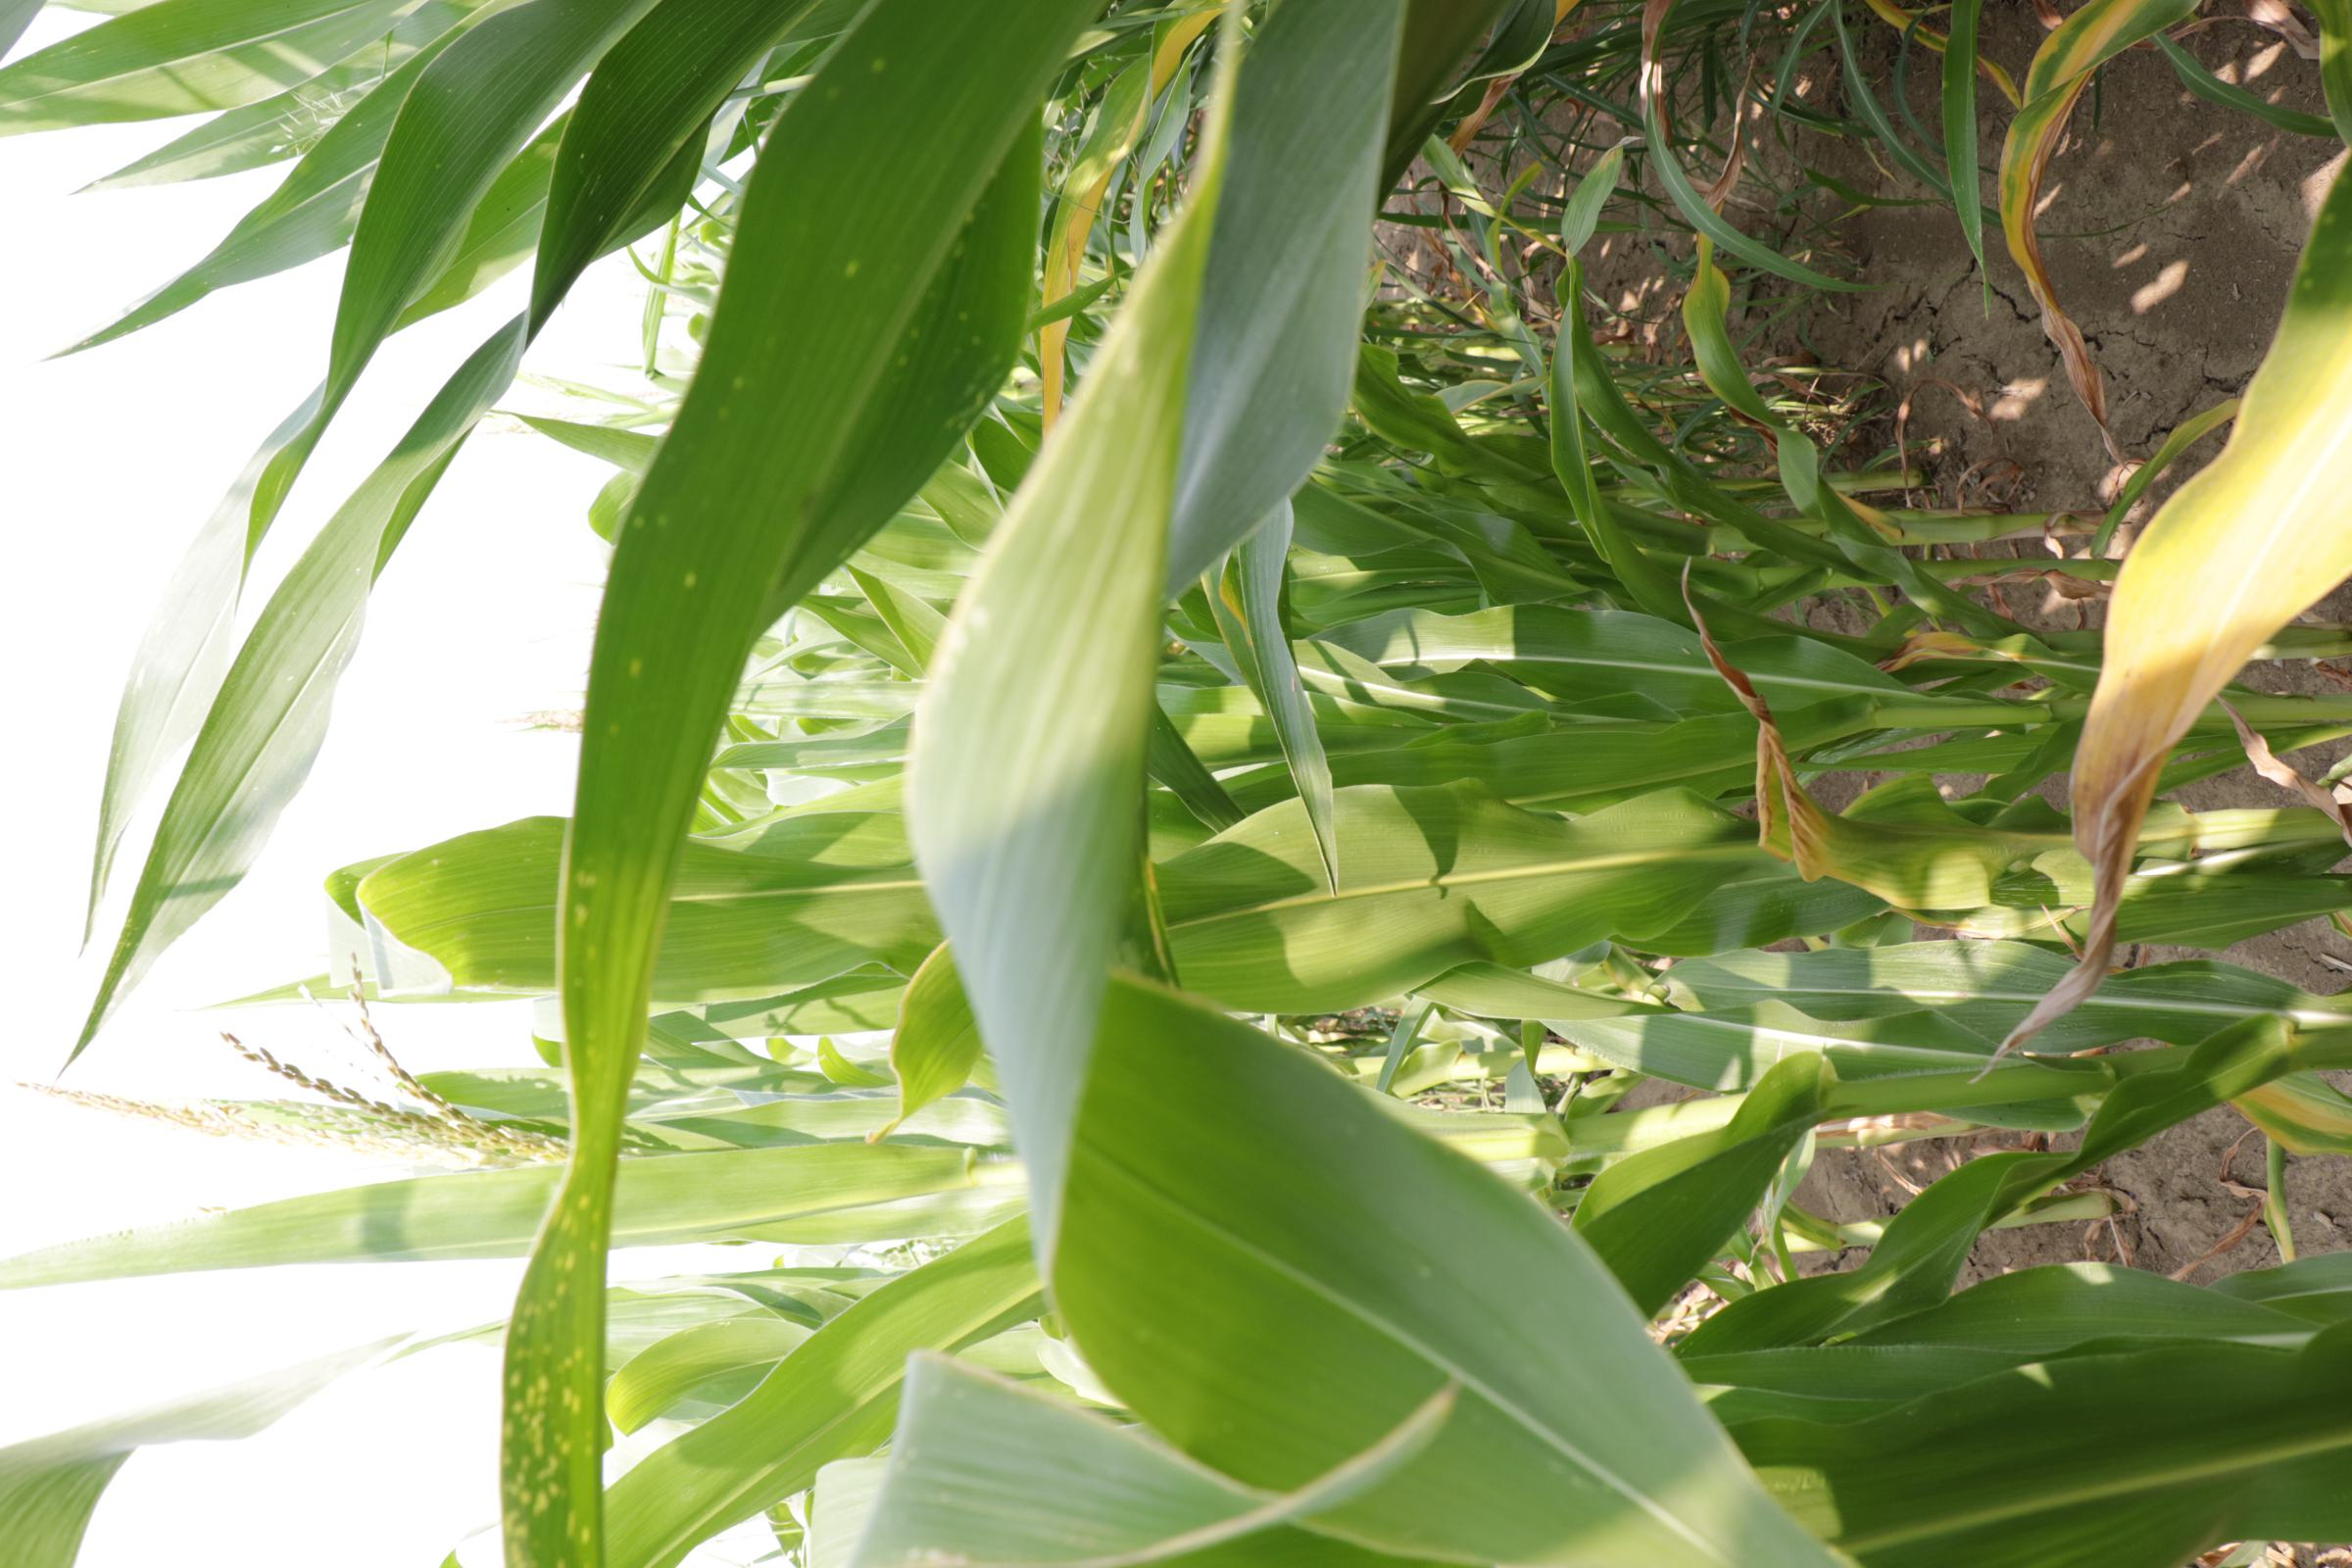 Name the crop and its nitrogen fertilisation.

maize, full nitrogen fertilisation
